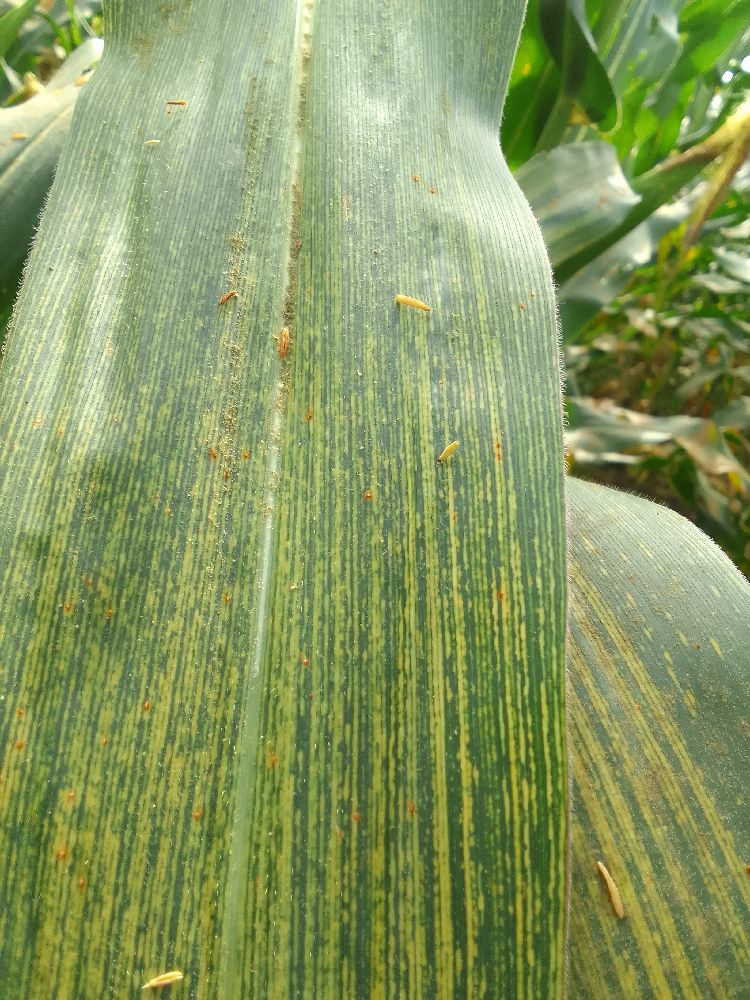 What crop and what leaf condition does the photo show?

maize, maize streak virus
